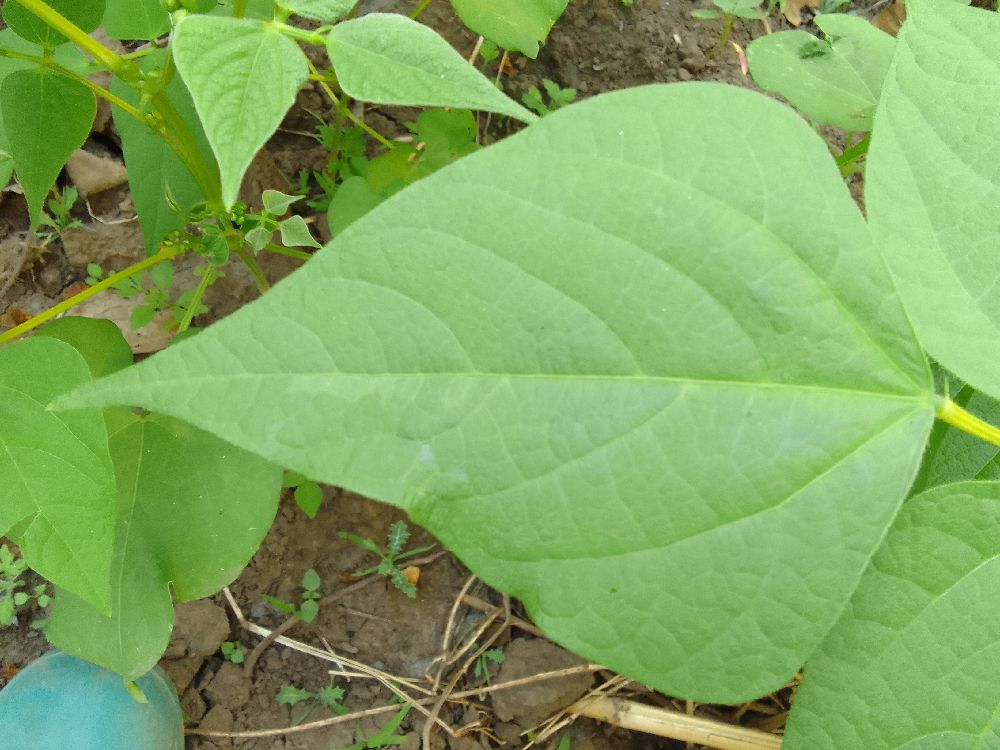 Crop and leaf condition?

common bean, healthy
